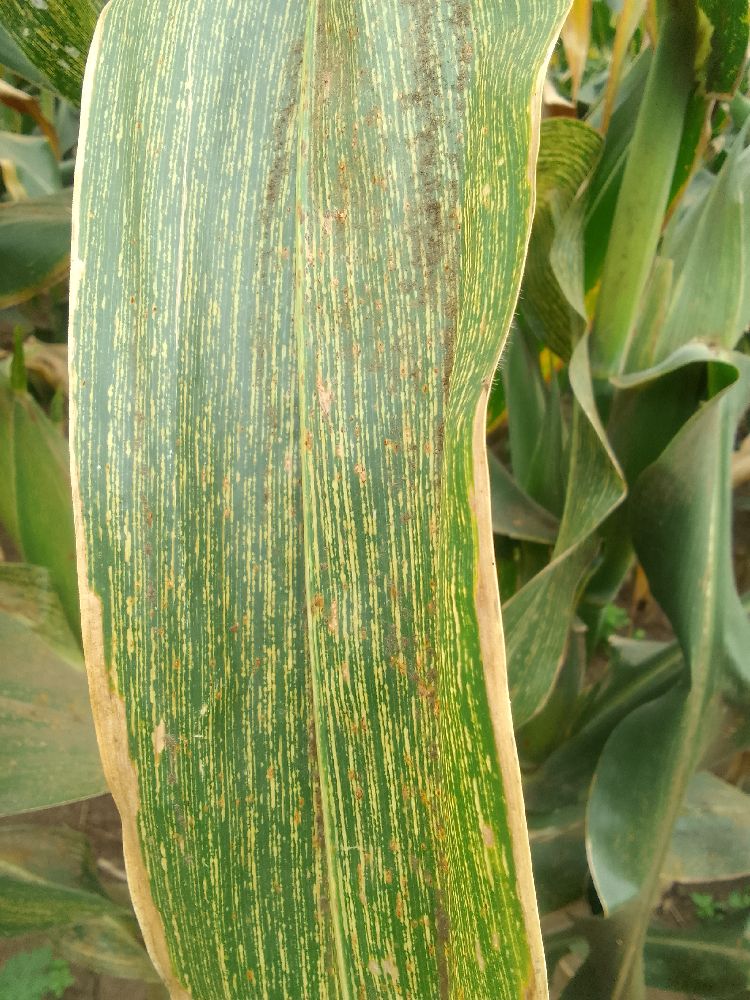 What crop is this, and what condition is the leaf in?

maize, maize streak virus
